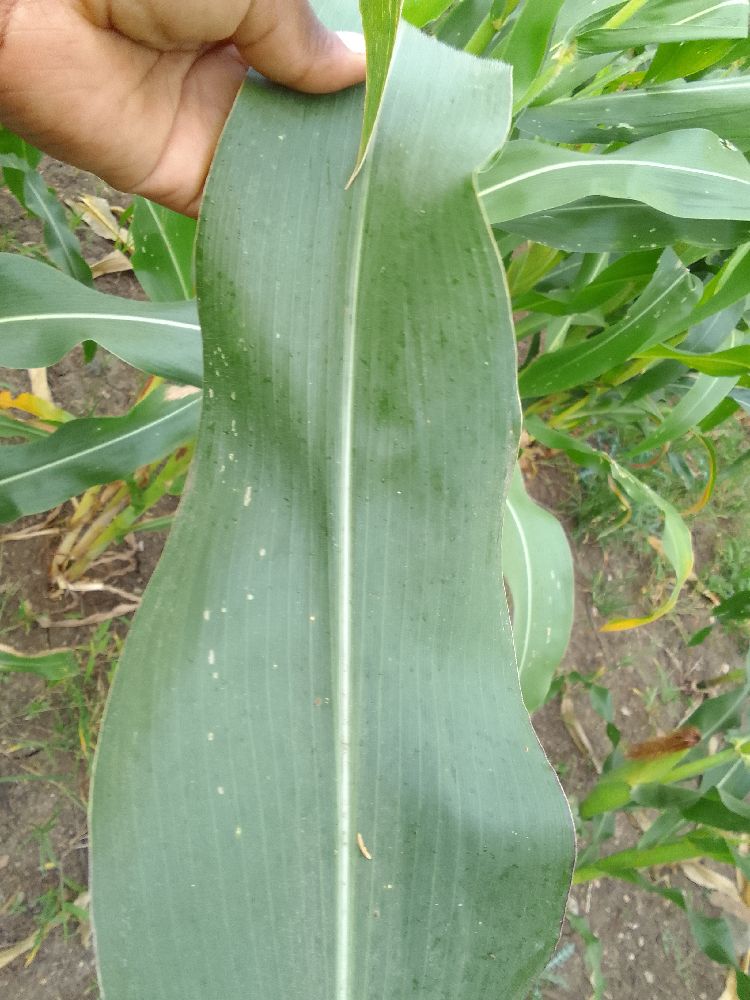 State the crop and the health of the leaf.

maize, healthy
